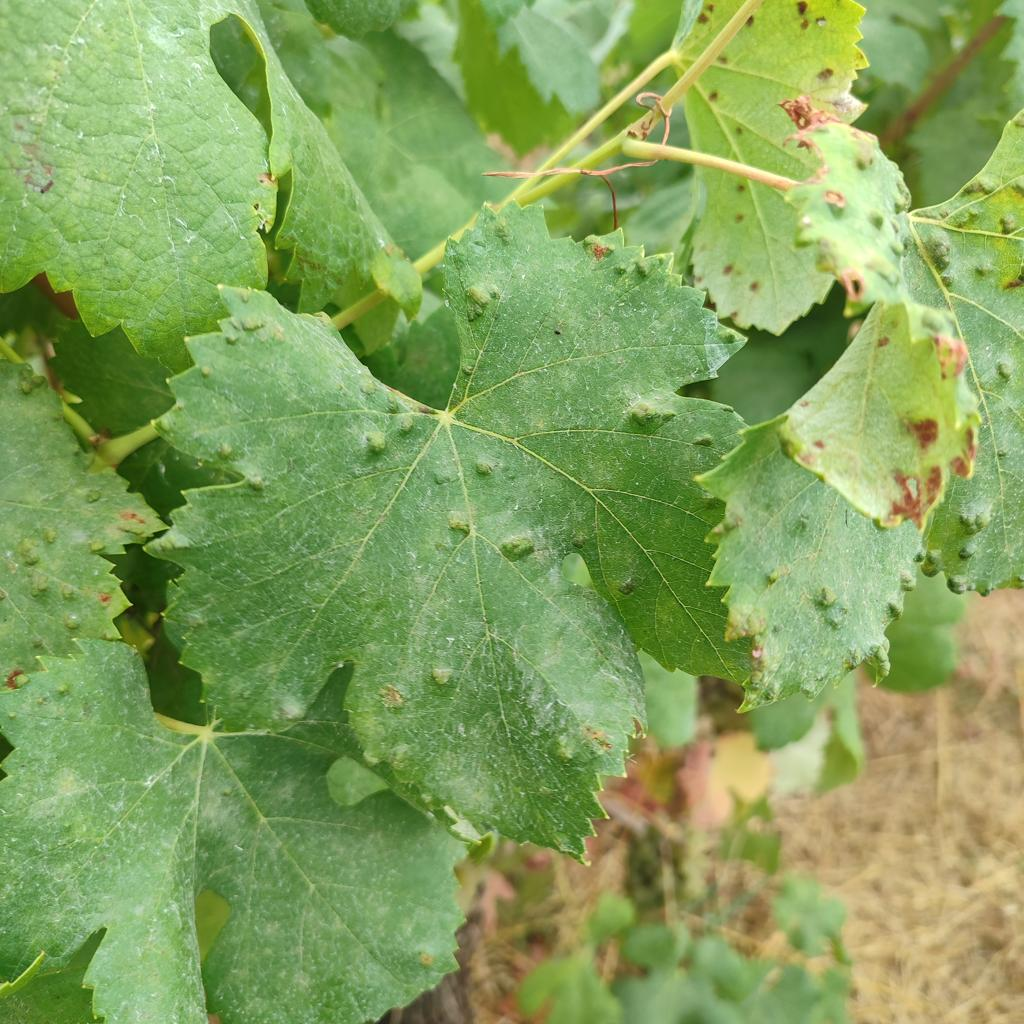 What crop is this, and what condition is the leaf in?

grapevine, erineum mite
